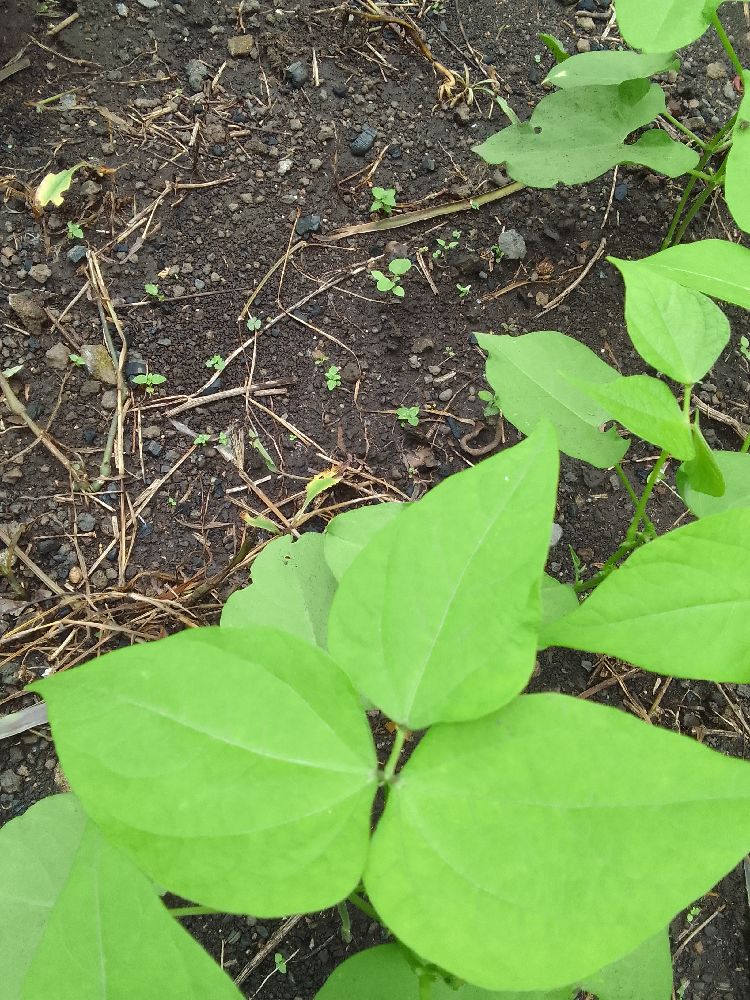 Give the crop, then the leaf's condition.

common bean, healthy
